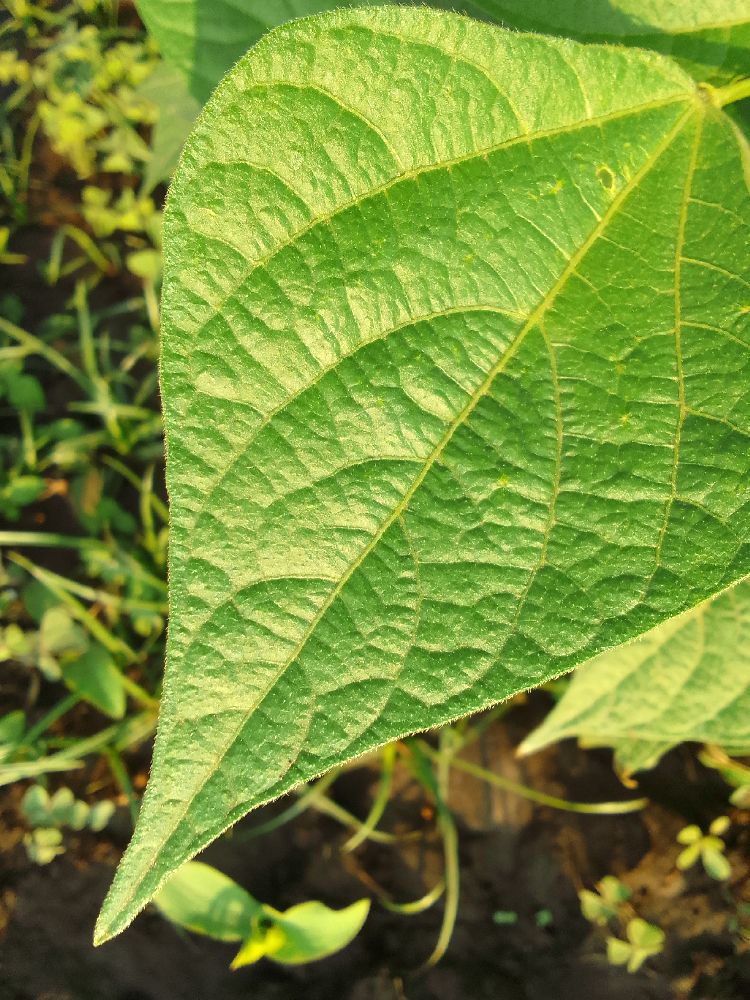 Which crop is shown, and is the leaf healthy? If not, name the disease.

common bean, healthy
